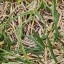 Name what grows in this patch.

grass
